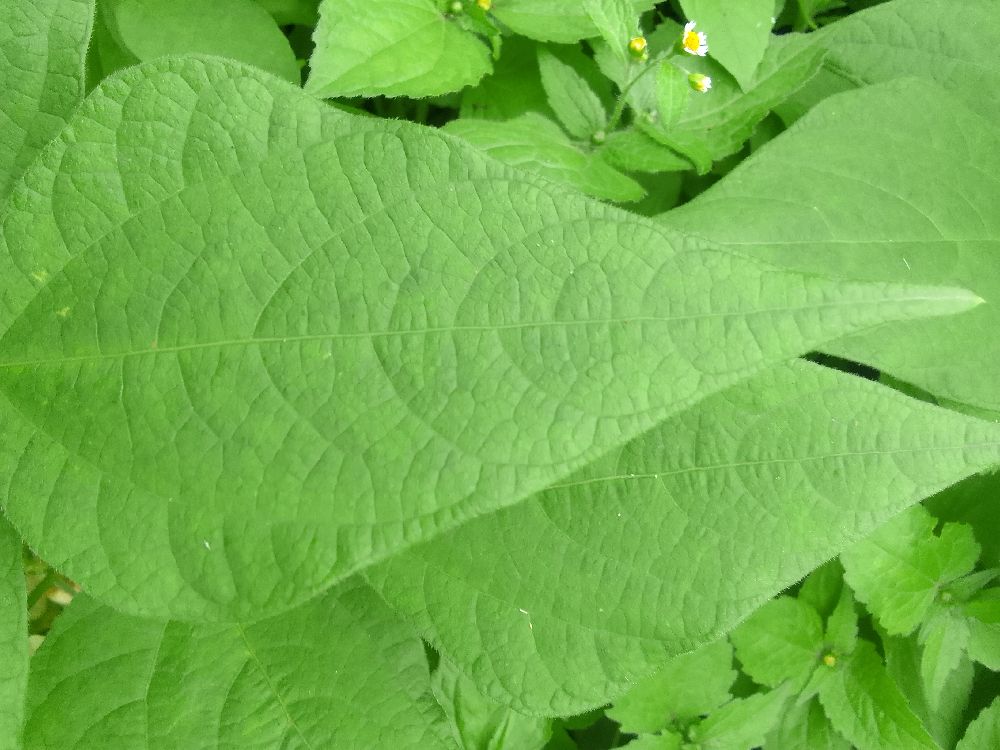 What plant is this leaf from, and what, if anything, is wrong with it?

common bean, healthy
